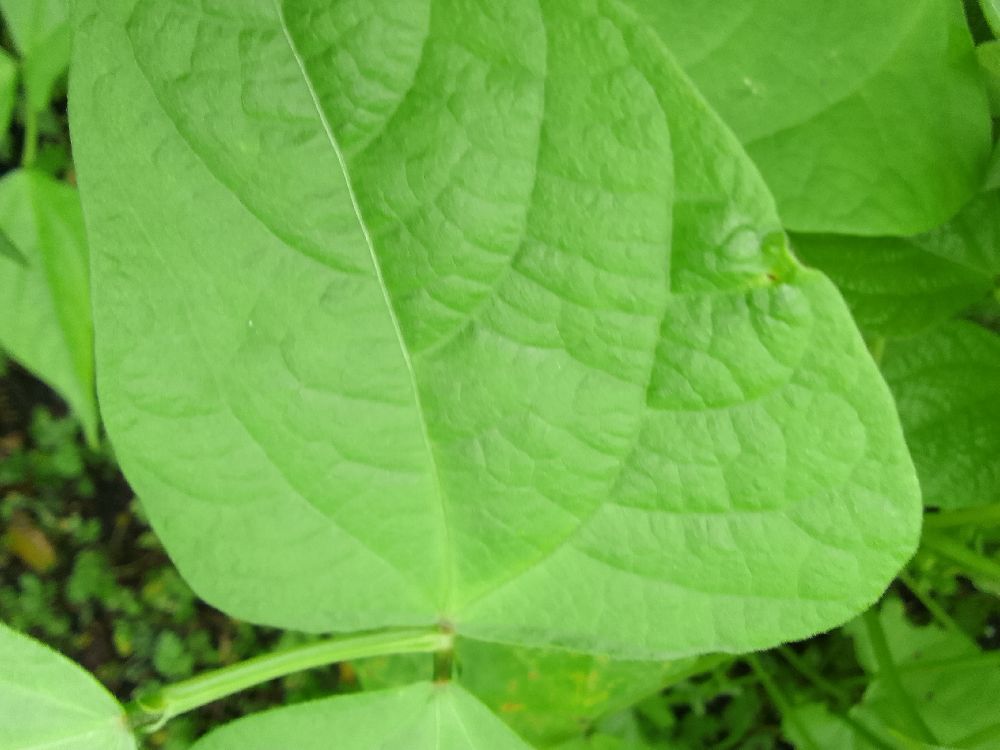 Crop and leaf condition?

common bean, healthy
